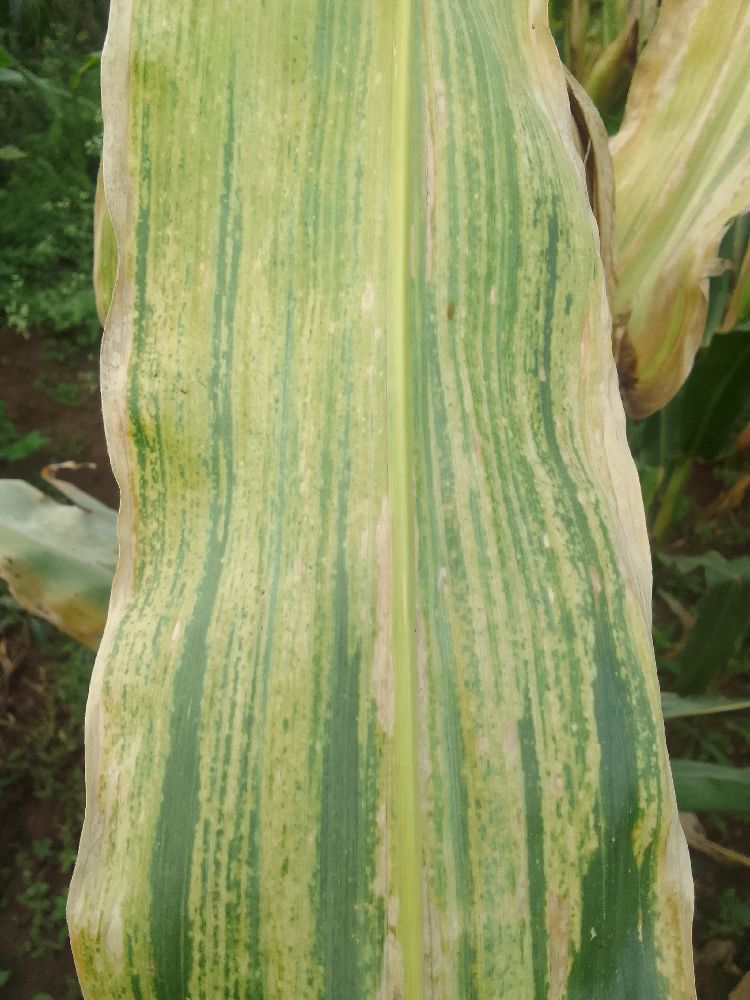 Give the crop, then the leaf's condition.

maize, maize lethal necrosis
